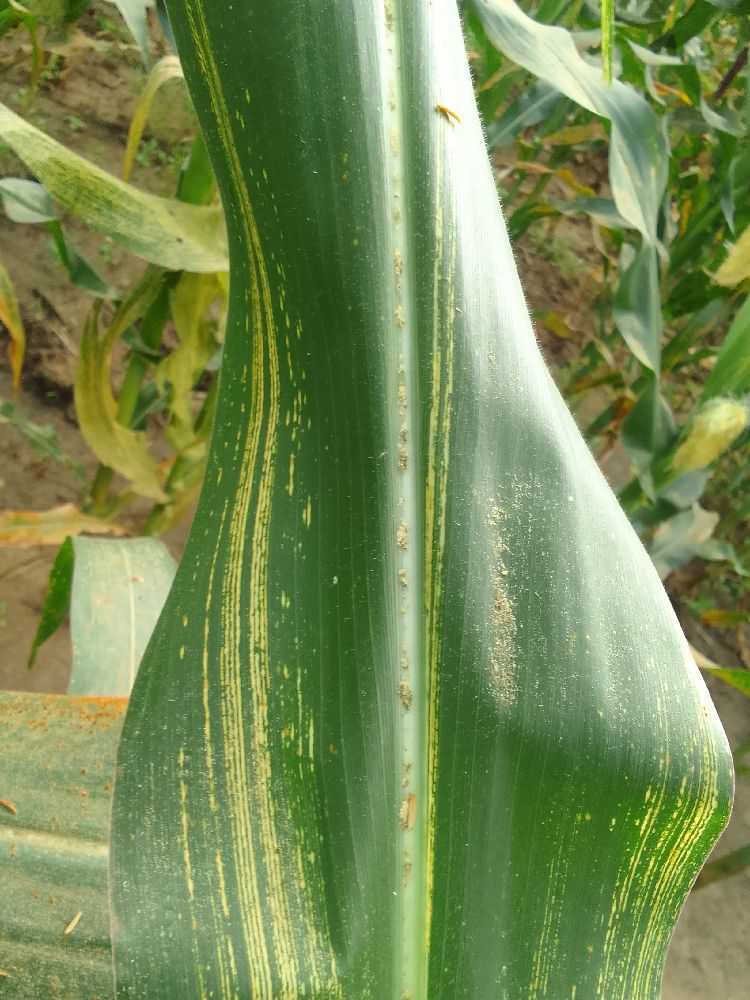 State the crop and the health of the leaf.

maize, maize streak virus
